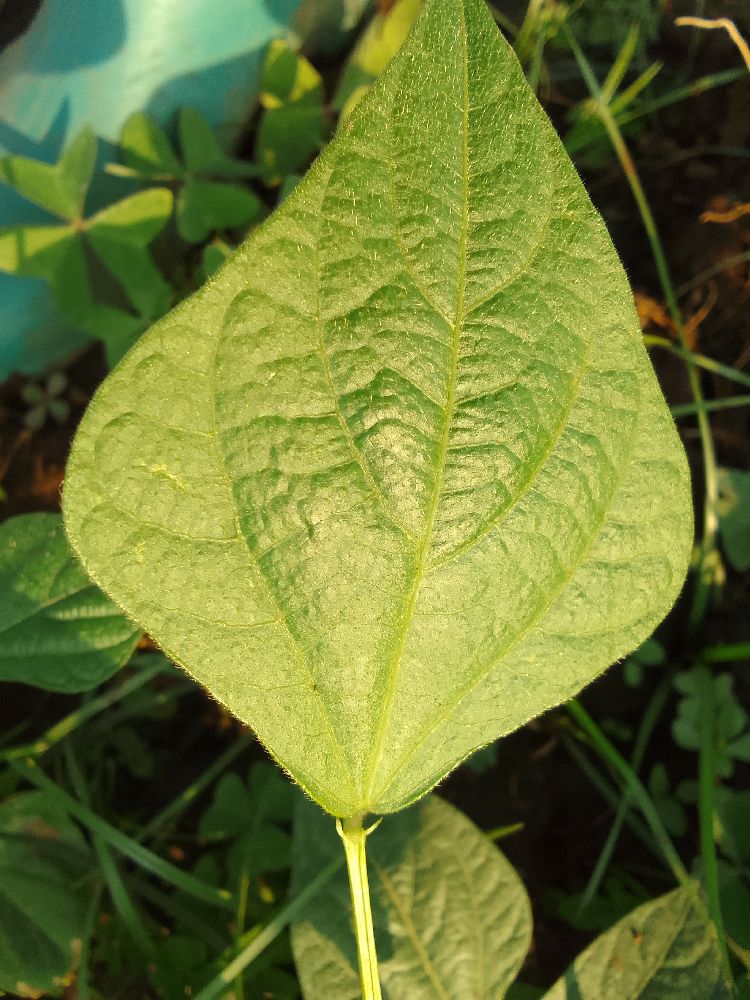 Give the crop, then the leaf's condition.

common bean, healthy
